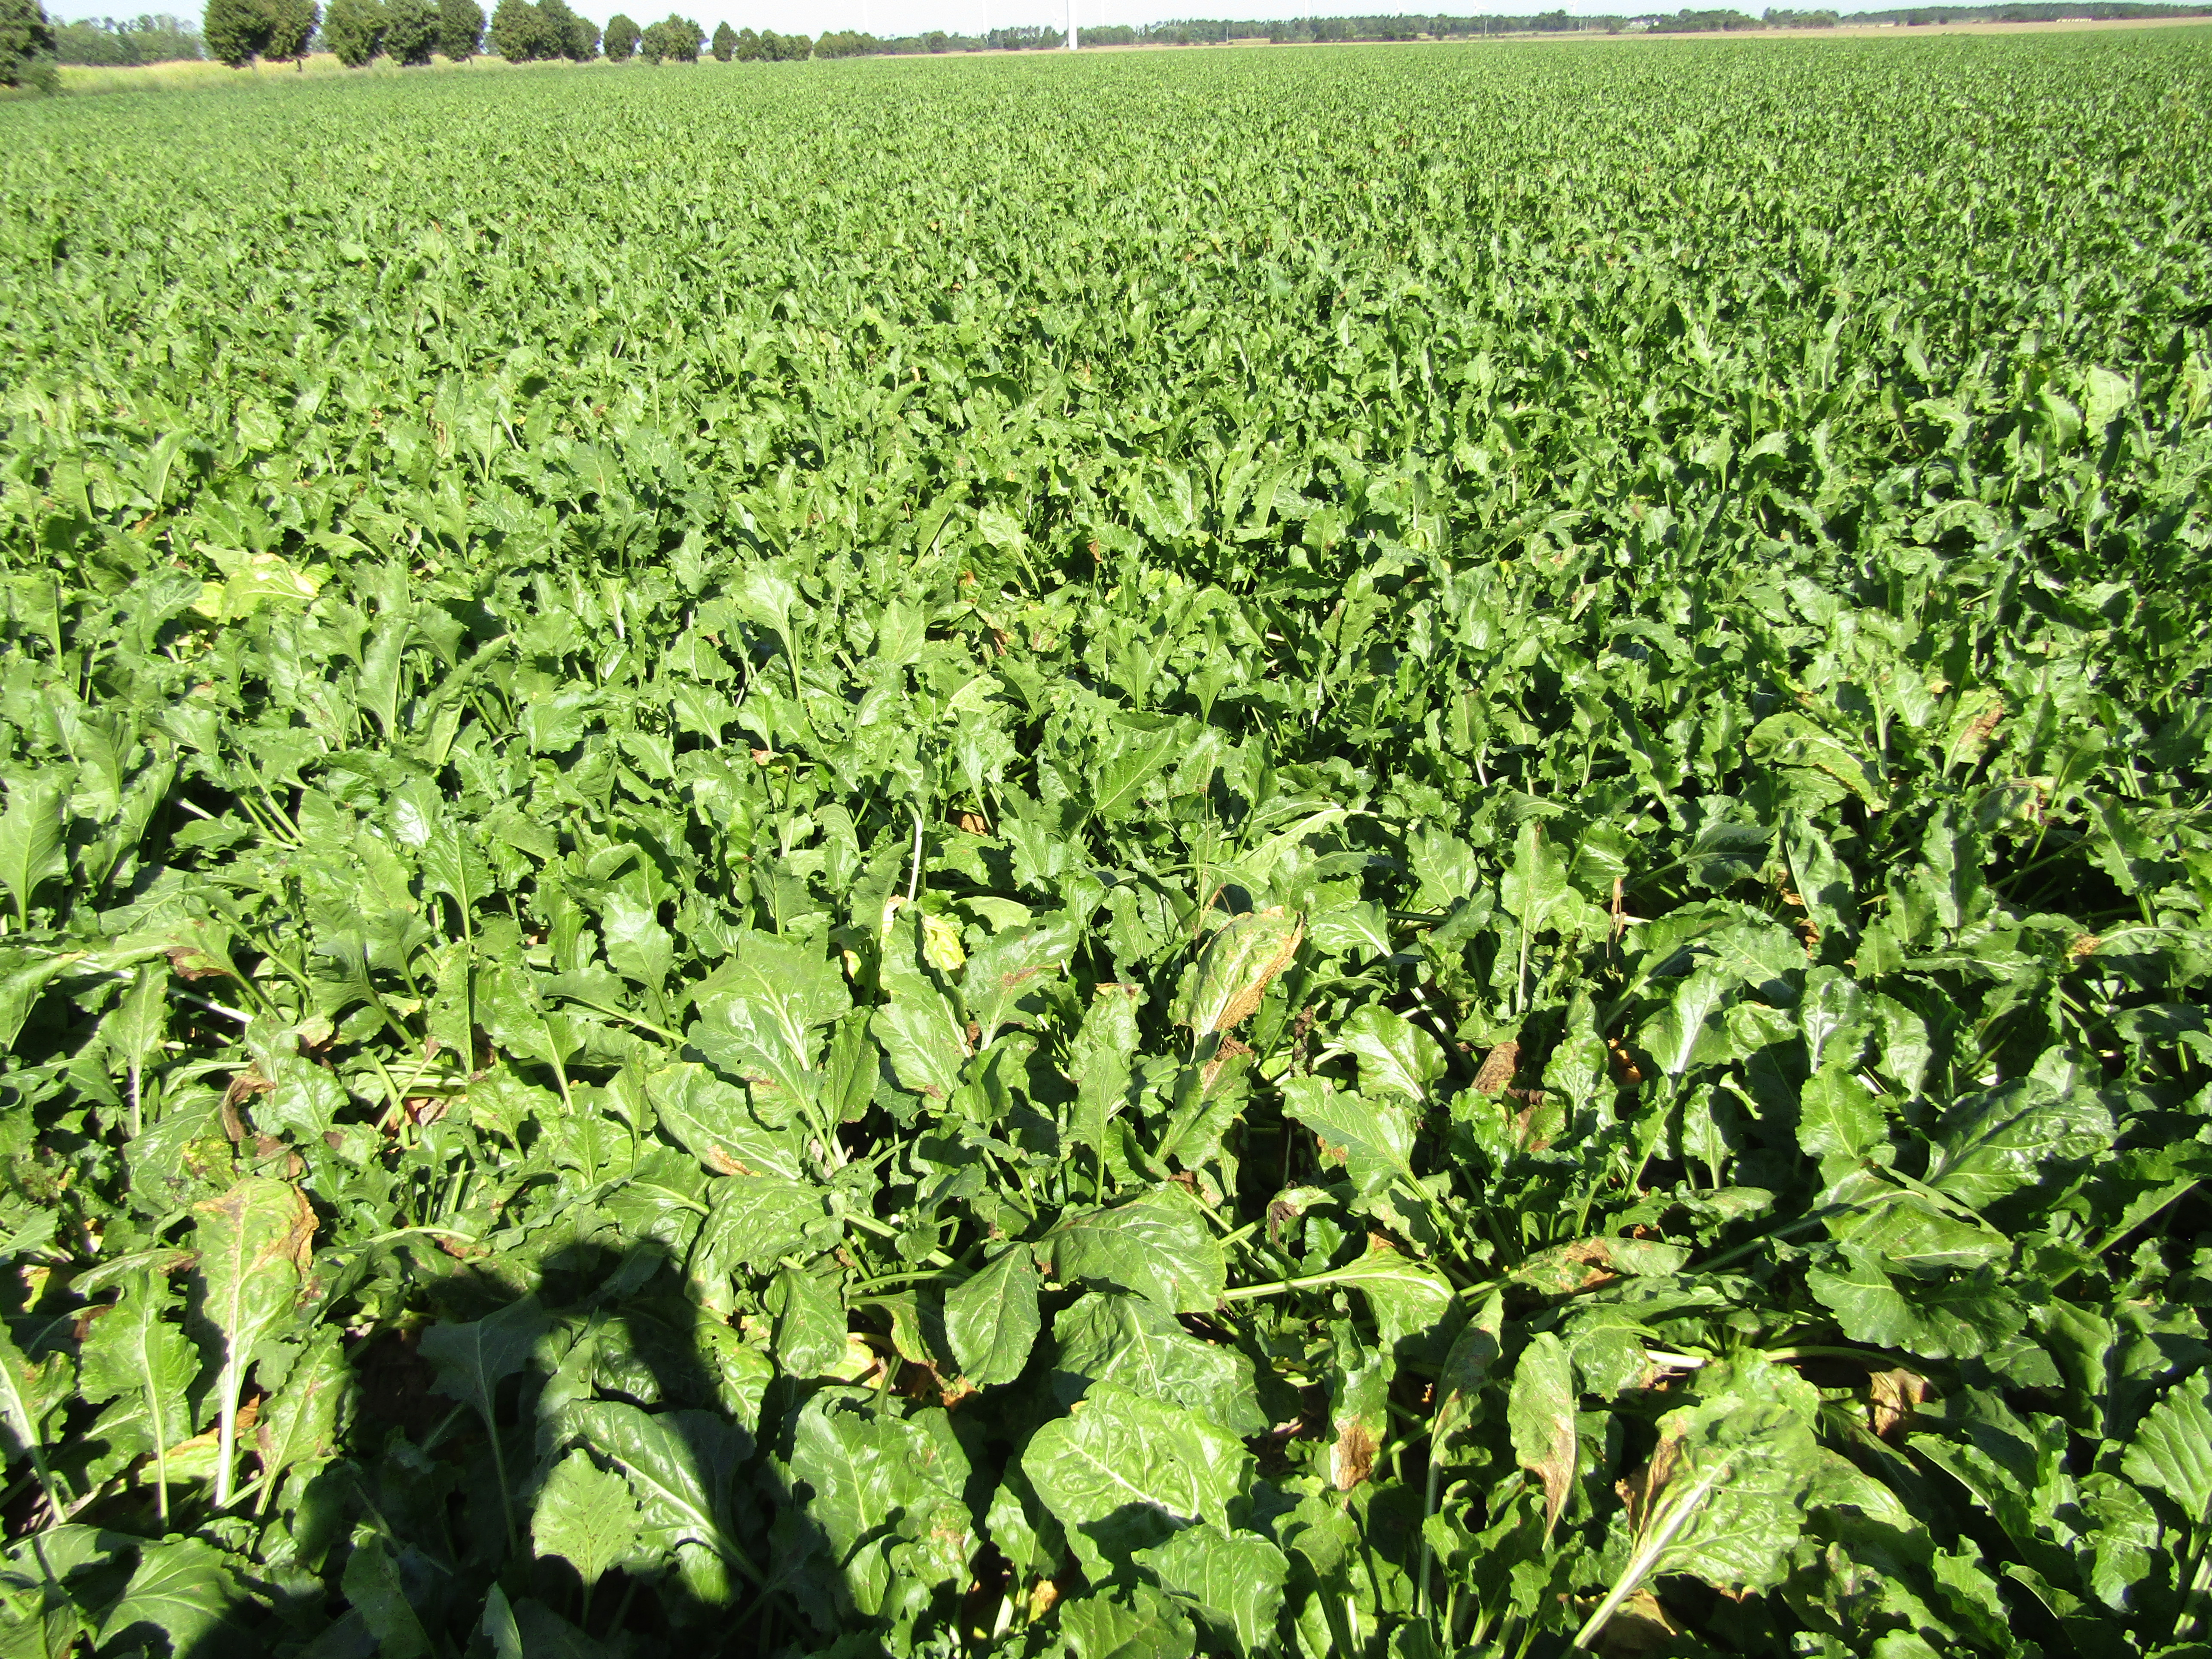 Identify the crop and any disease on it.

beet, cercospora
